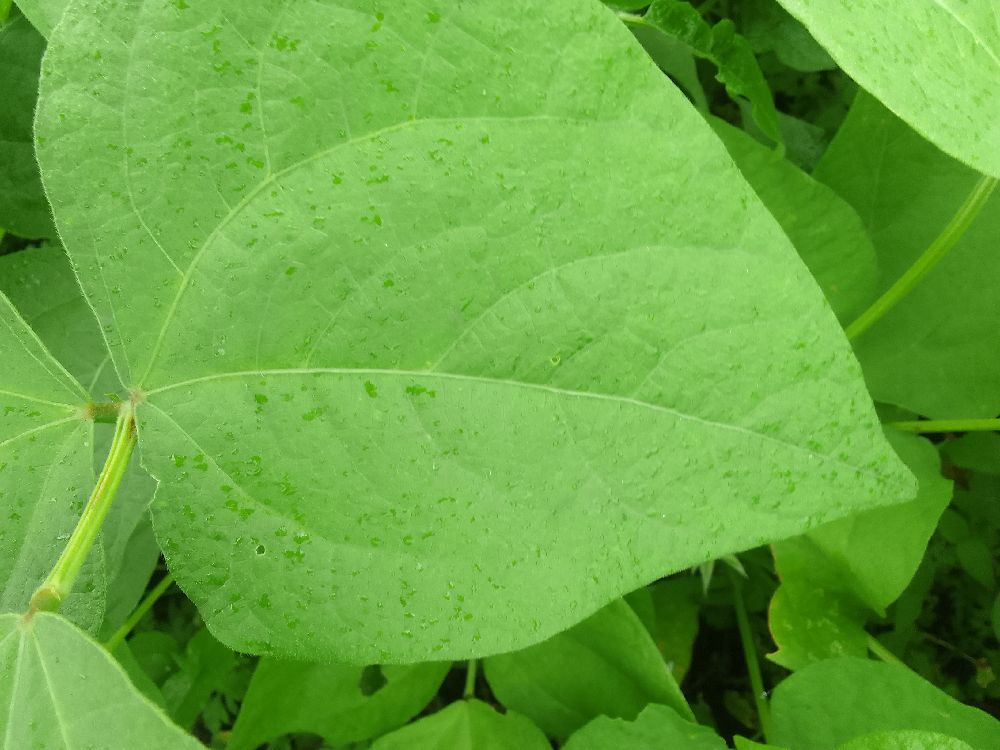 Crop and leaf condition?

common bean, healthy
